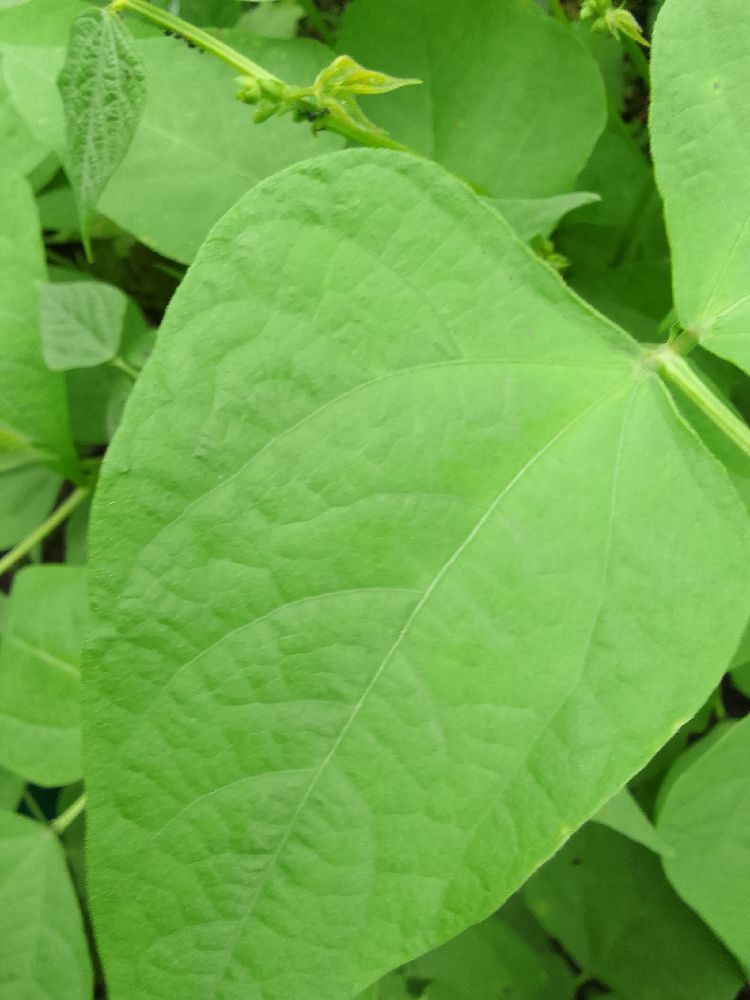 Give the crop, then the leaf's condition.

common bean, healthy
